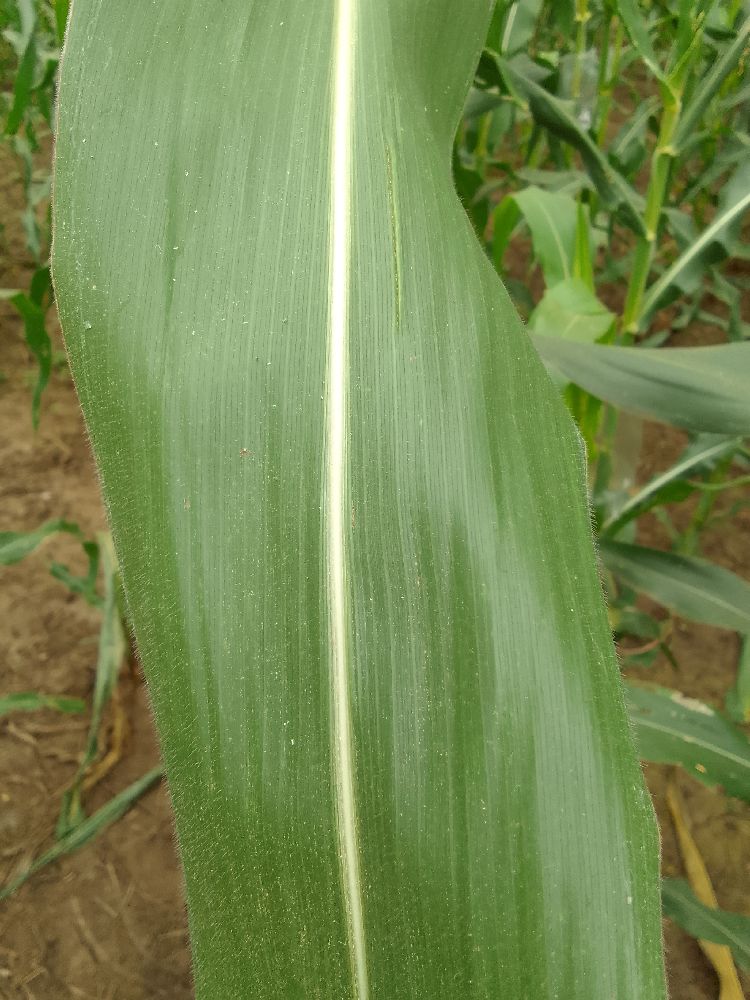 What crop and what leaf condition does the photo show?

maize, healthy
